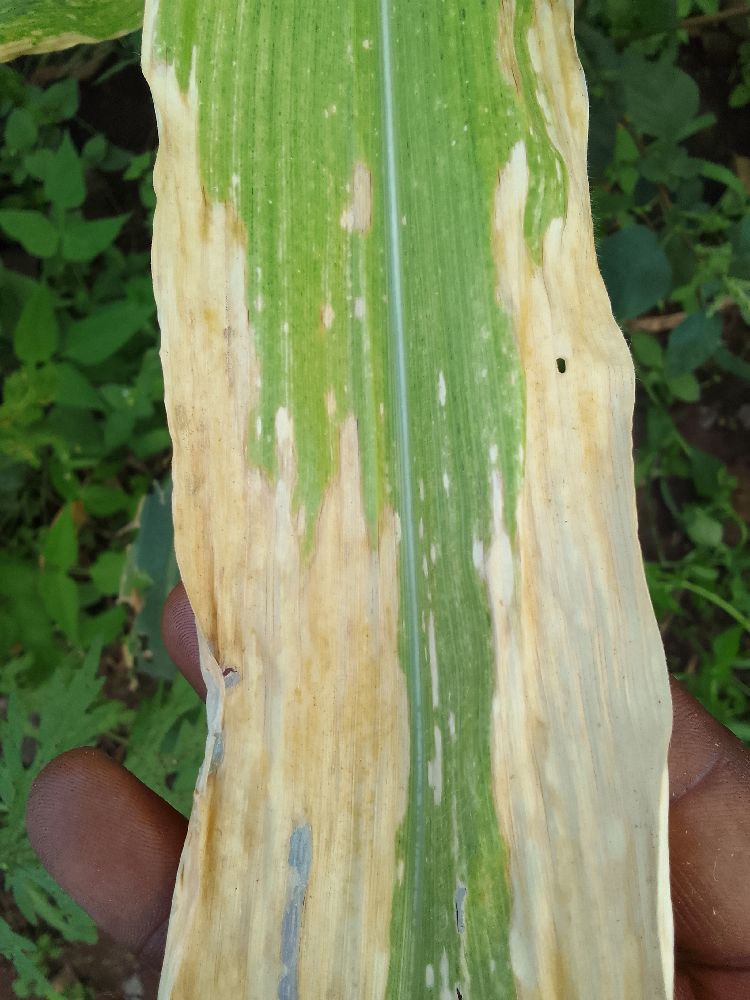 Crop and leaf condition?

maize, maize lethal necrosis
